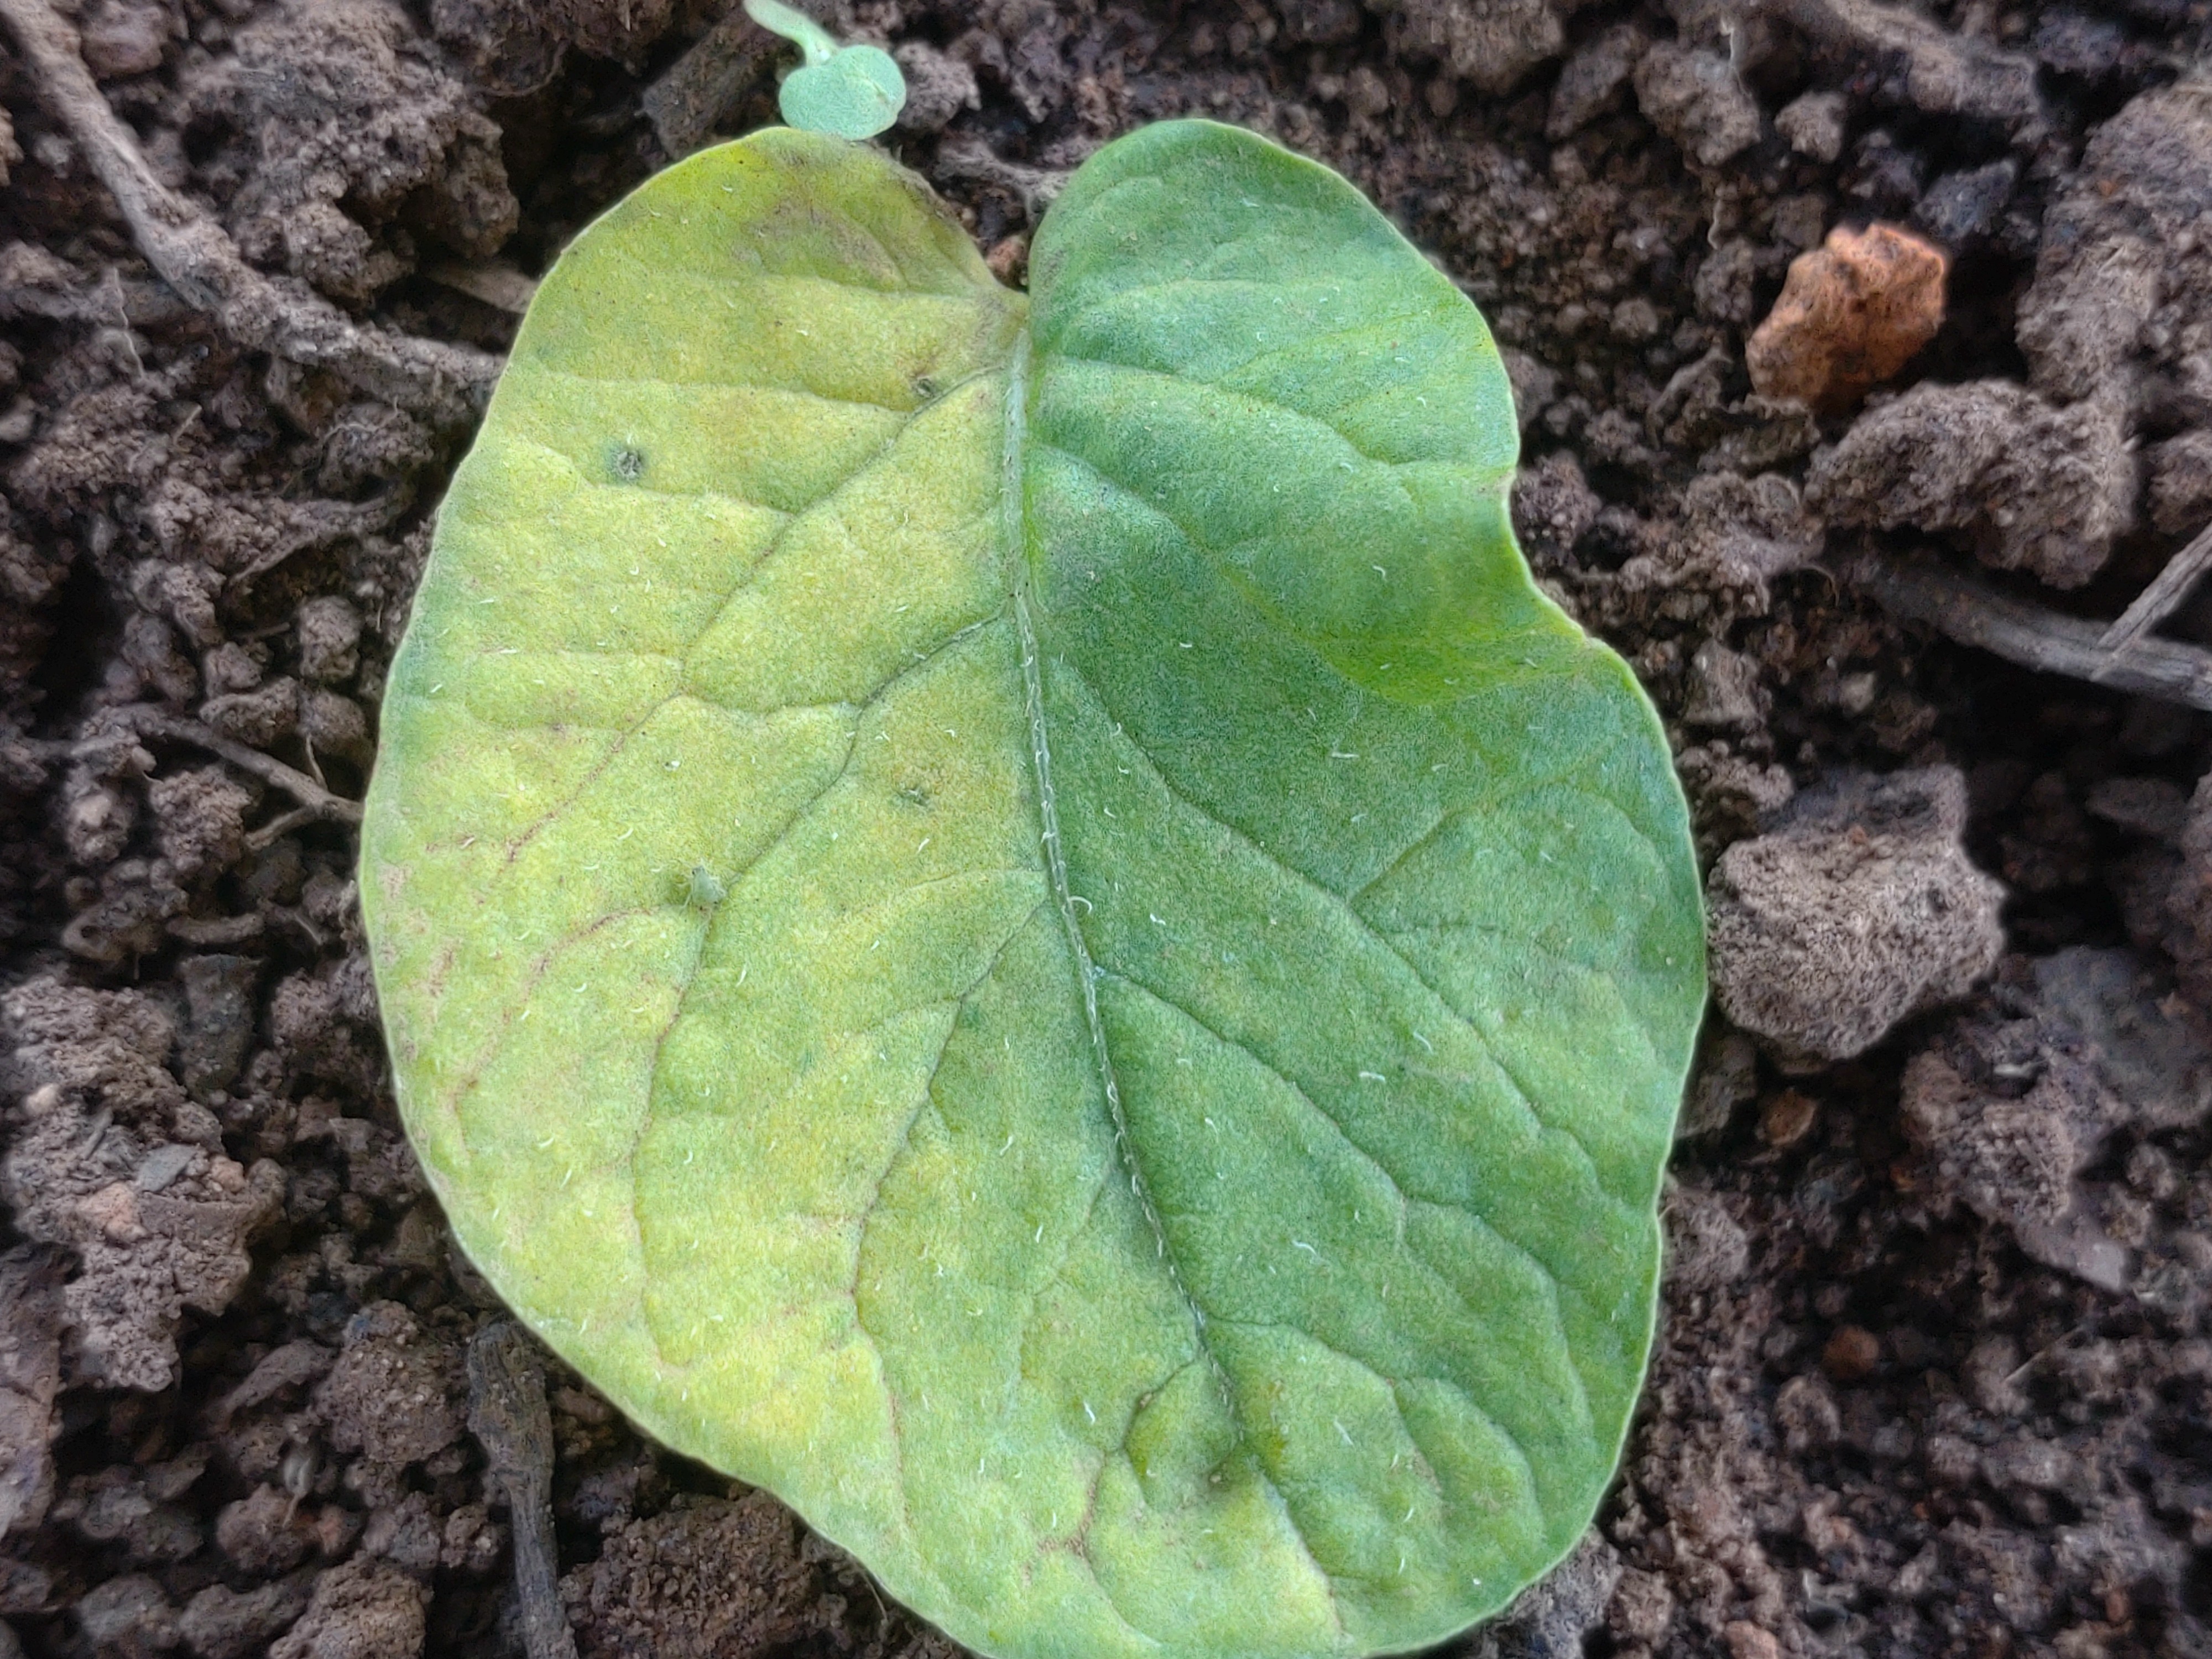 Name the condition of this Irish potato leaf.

late blight
